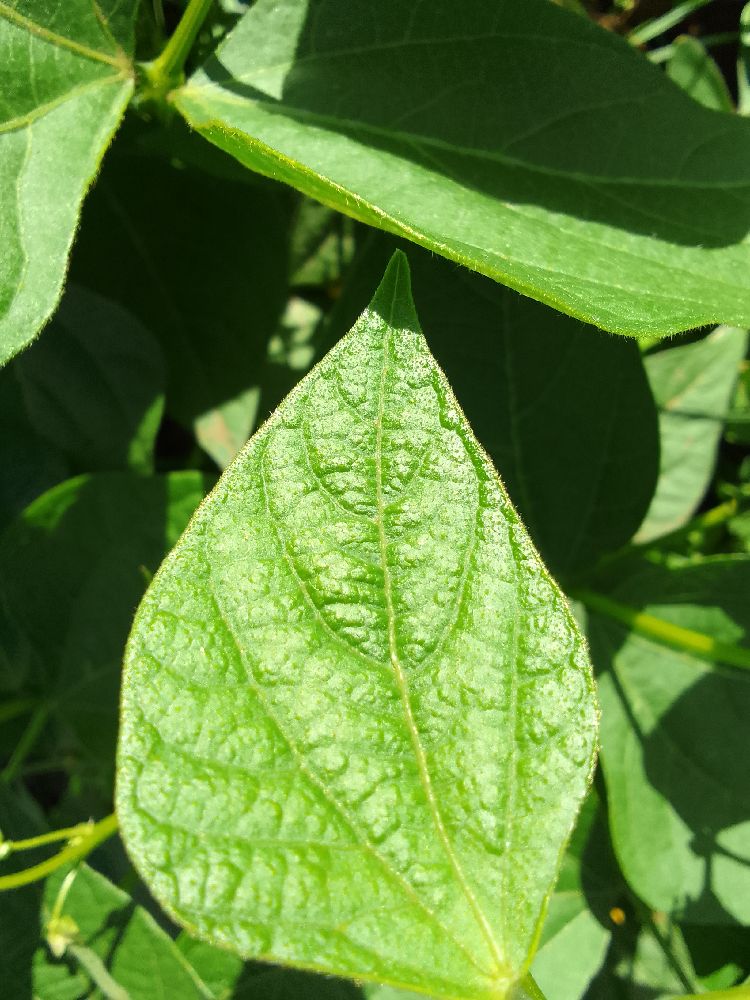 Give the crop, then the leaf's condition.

common bean, healthy
